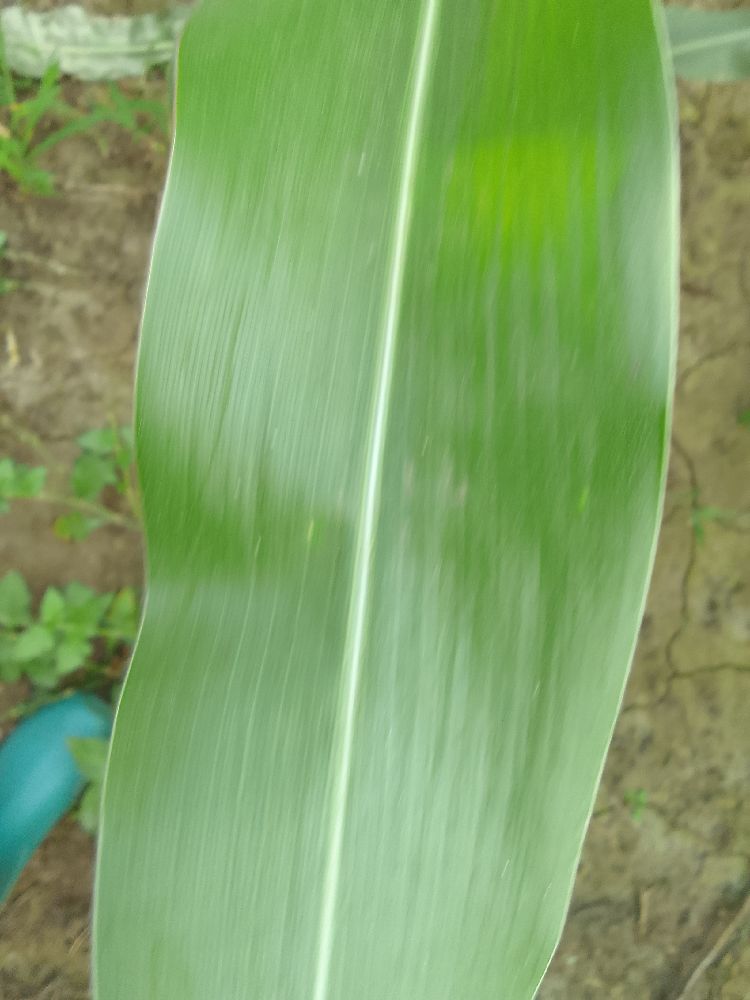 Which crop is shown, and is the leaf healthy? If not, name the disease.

maize, healthy
